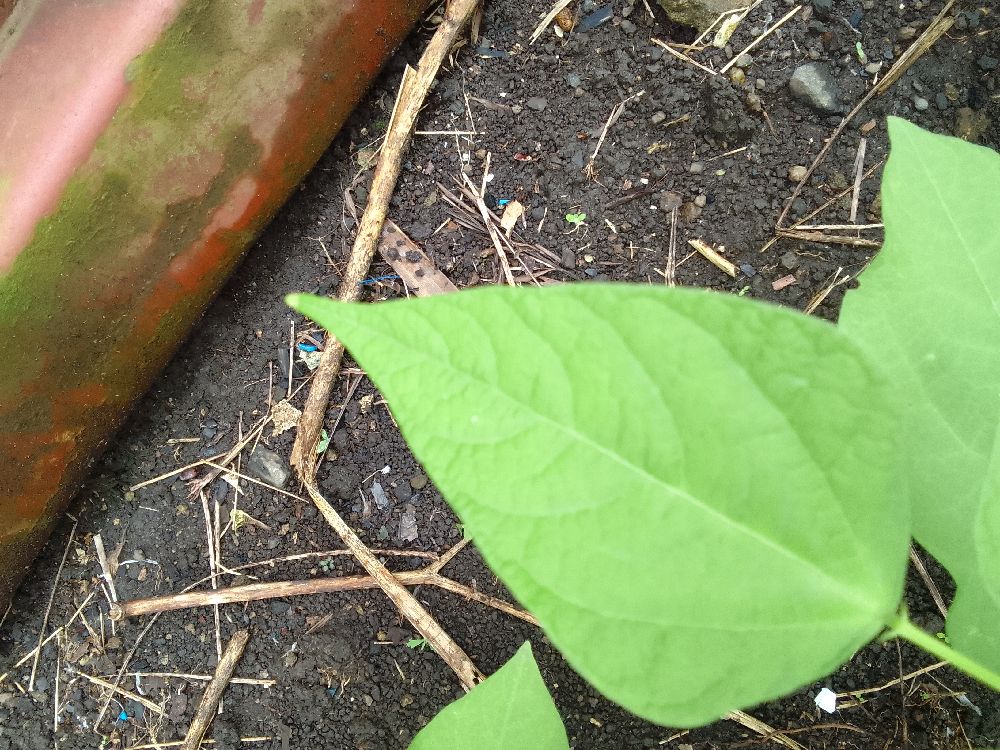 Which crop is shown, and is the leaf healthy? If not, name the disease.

common bean, healthy
